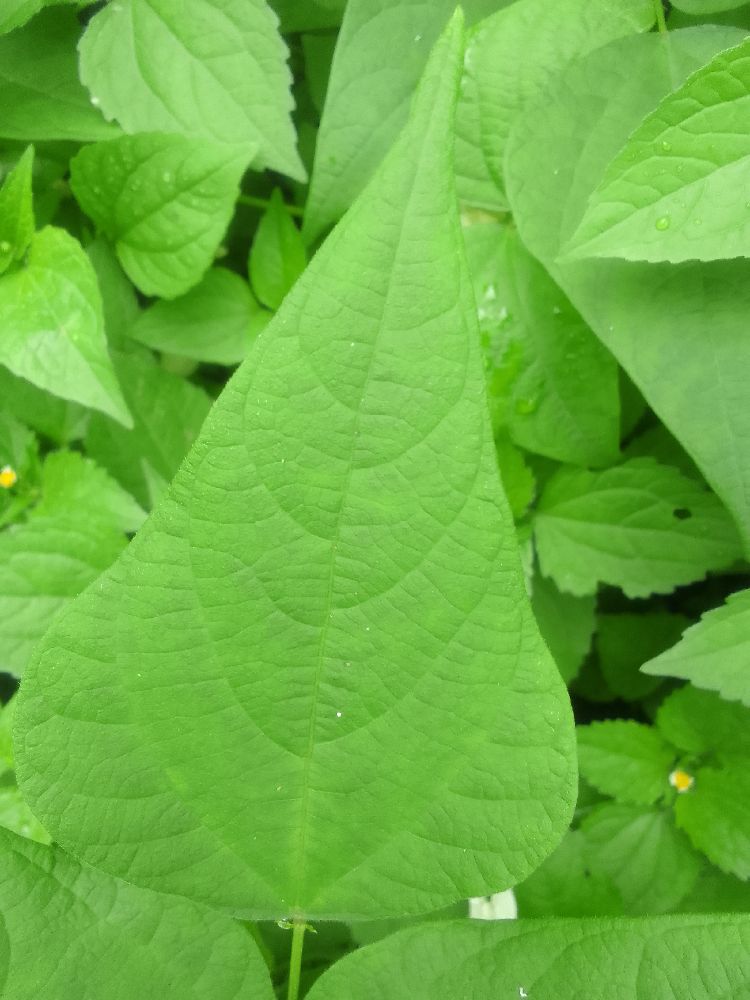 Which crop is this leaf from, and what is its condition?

common bean, healthy
